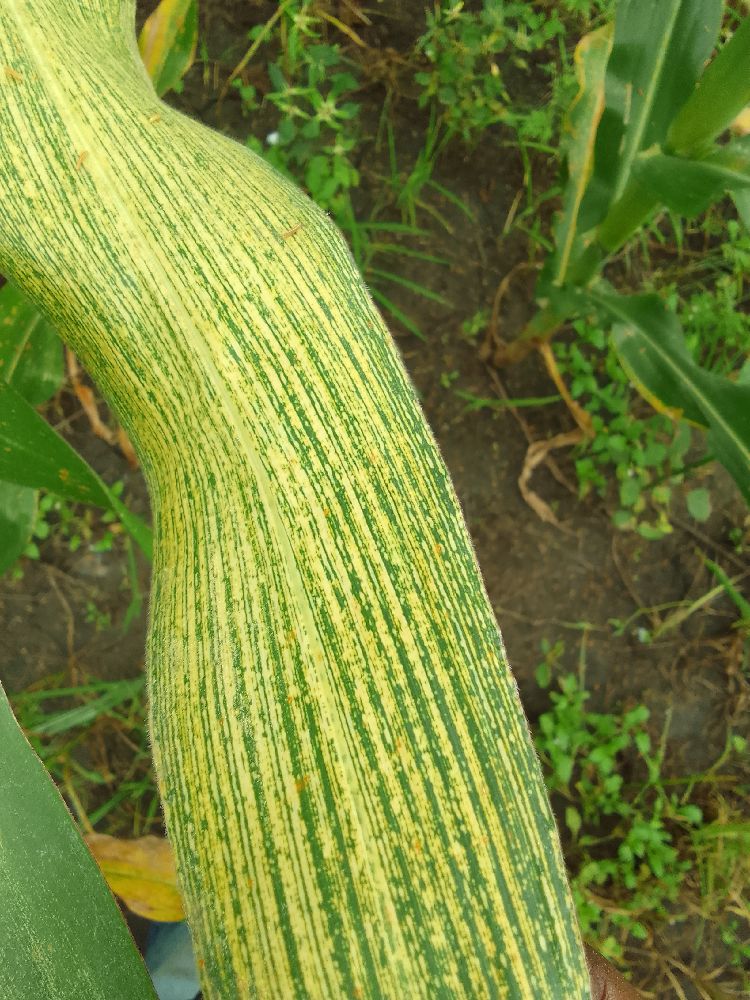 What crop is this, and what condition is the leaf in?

maize, maize streak virus
